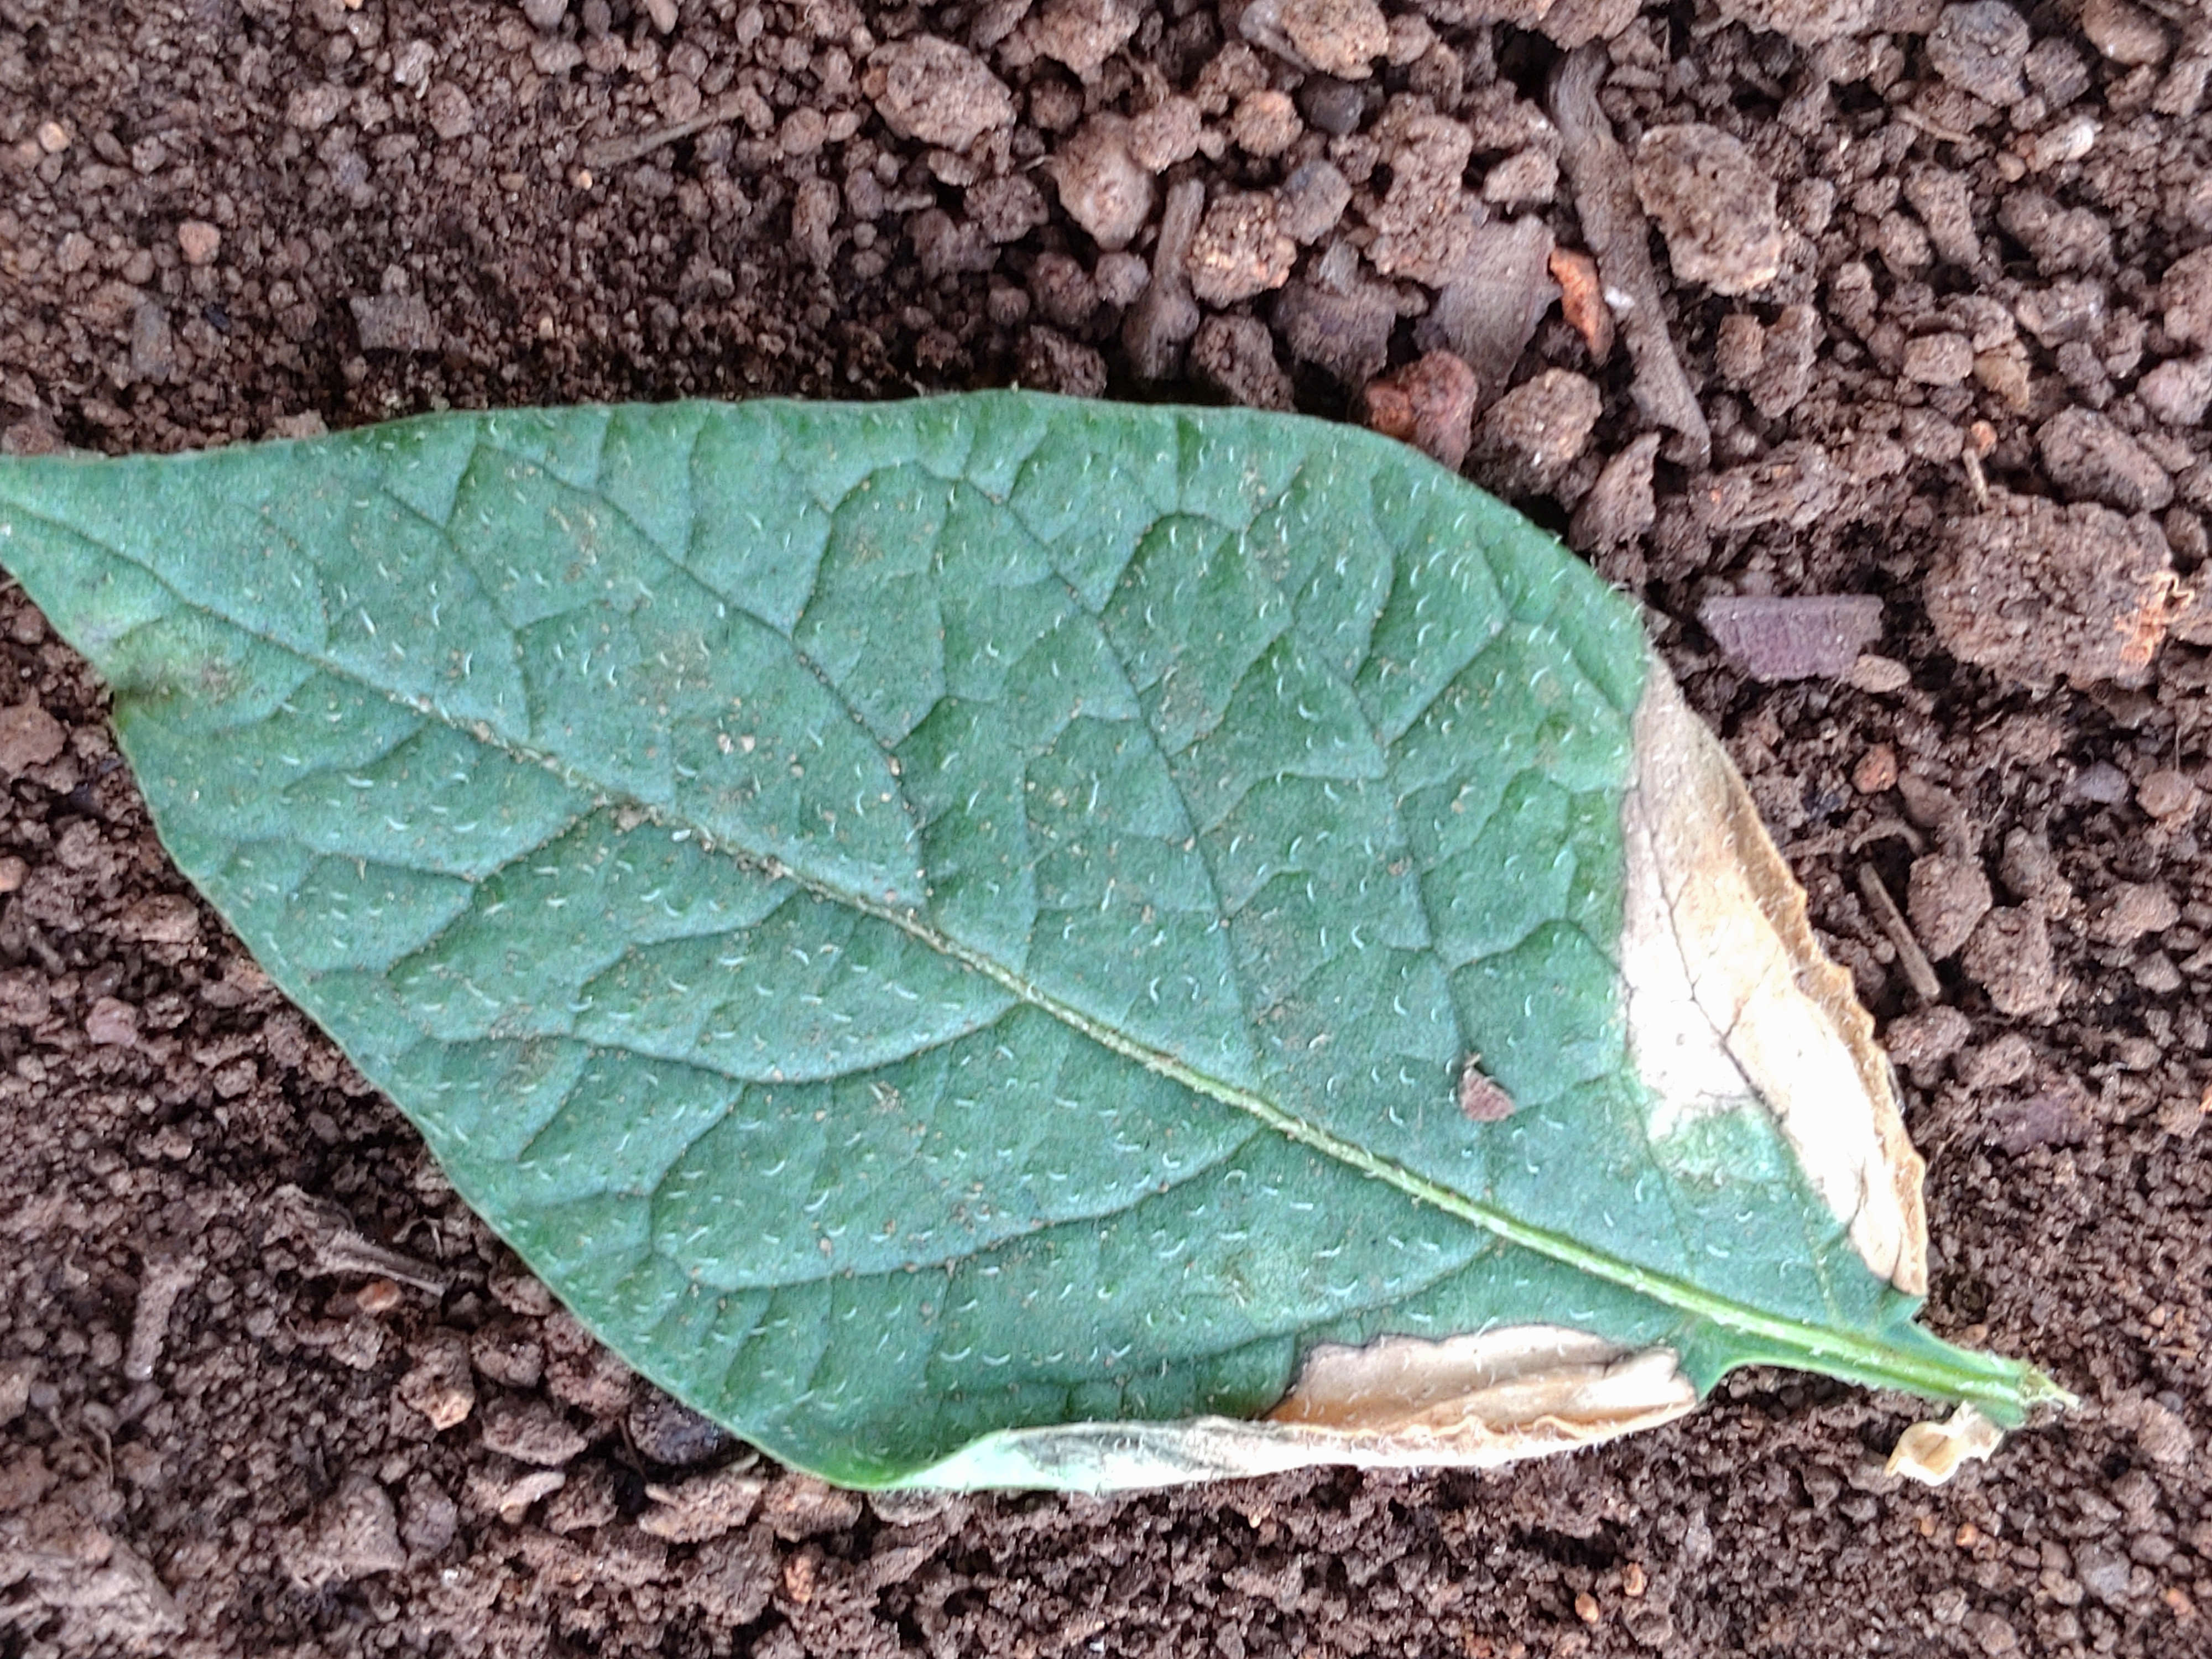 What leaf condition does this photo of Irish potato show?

early blight
